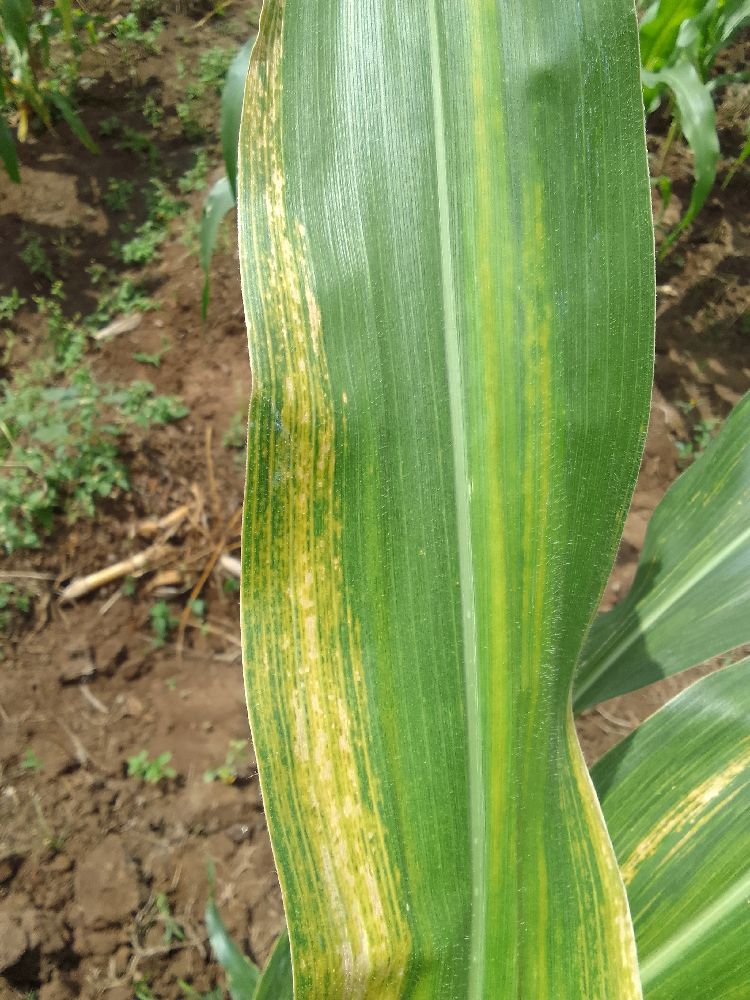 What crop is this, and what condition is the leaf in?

maize, maize lethal necrosis
